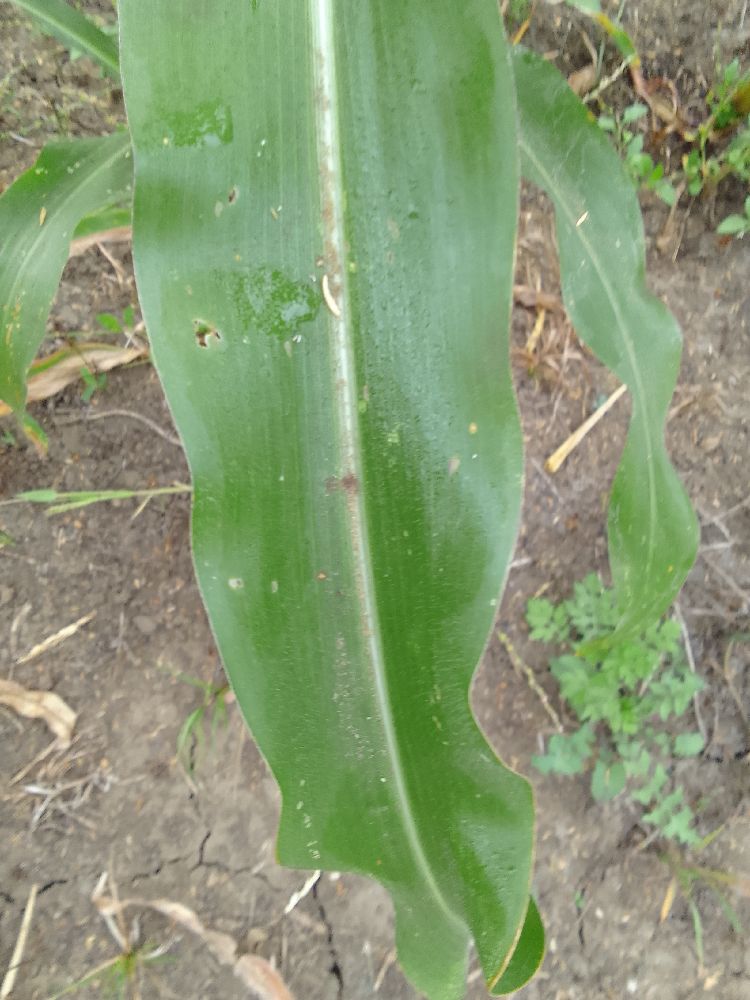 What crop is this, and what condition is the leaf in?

maize, healthy
